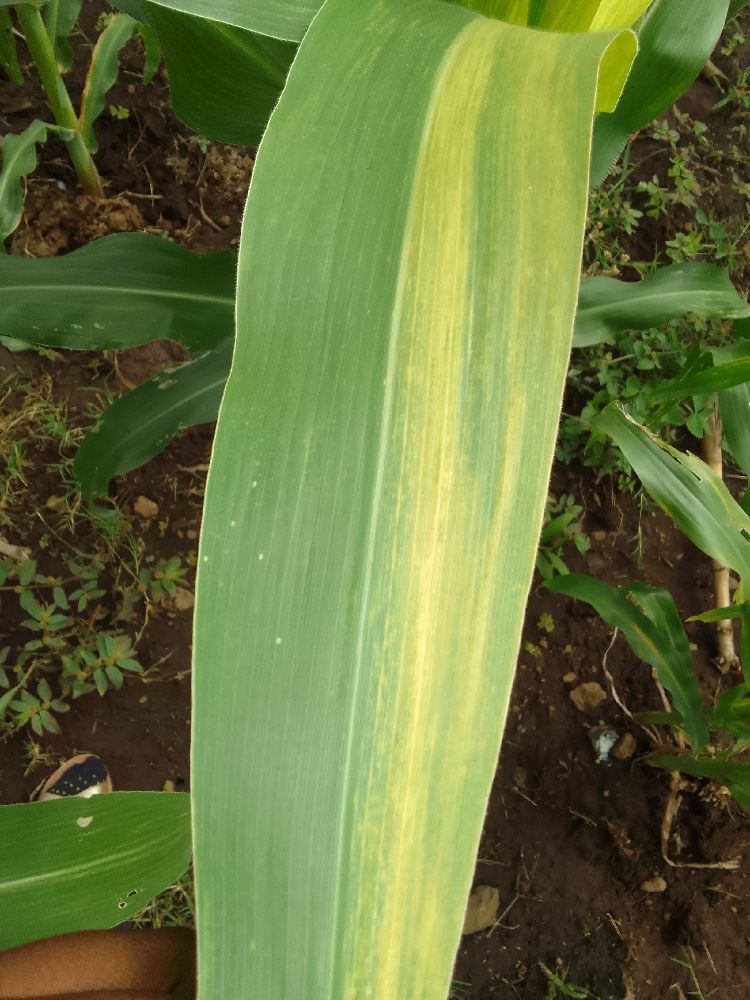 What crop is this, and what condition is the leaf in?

maize, maize lethal necrosis
